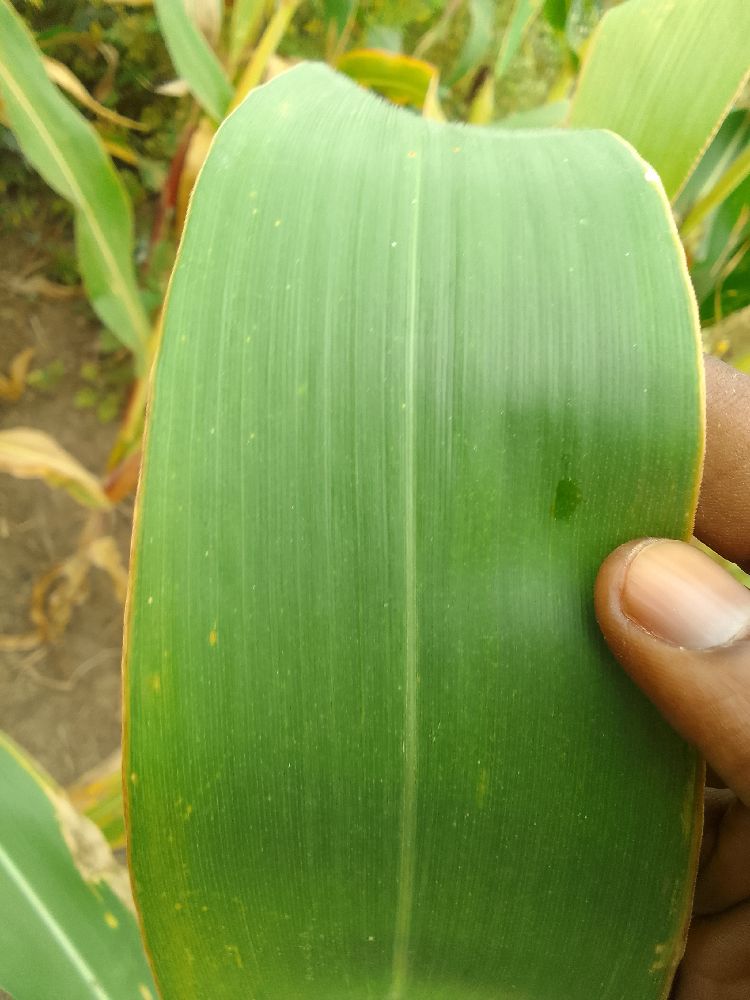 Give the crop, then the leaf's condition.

maize, healthy
